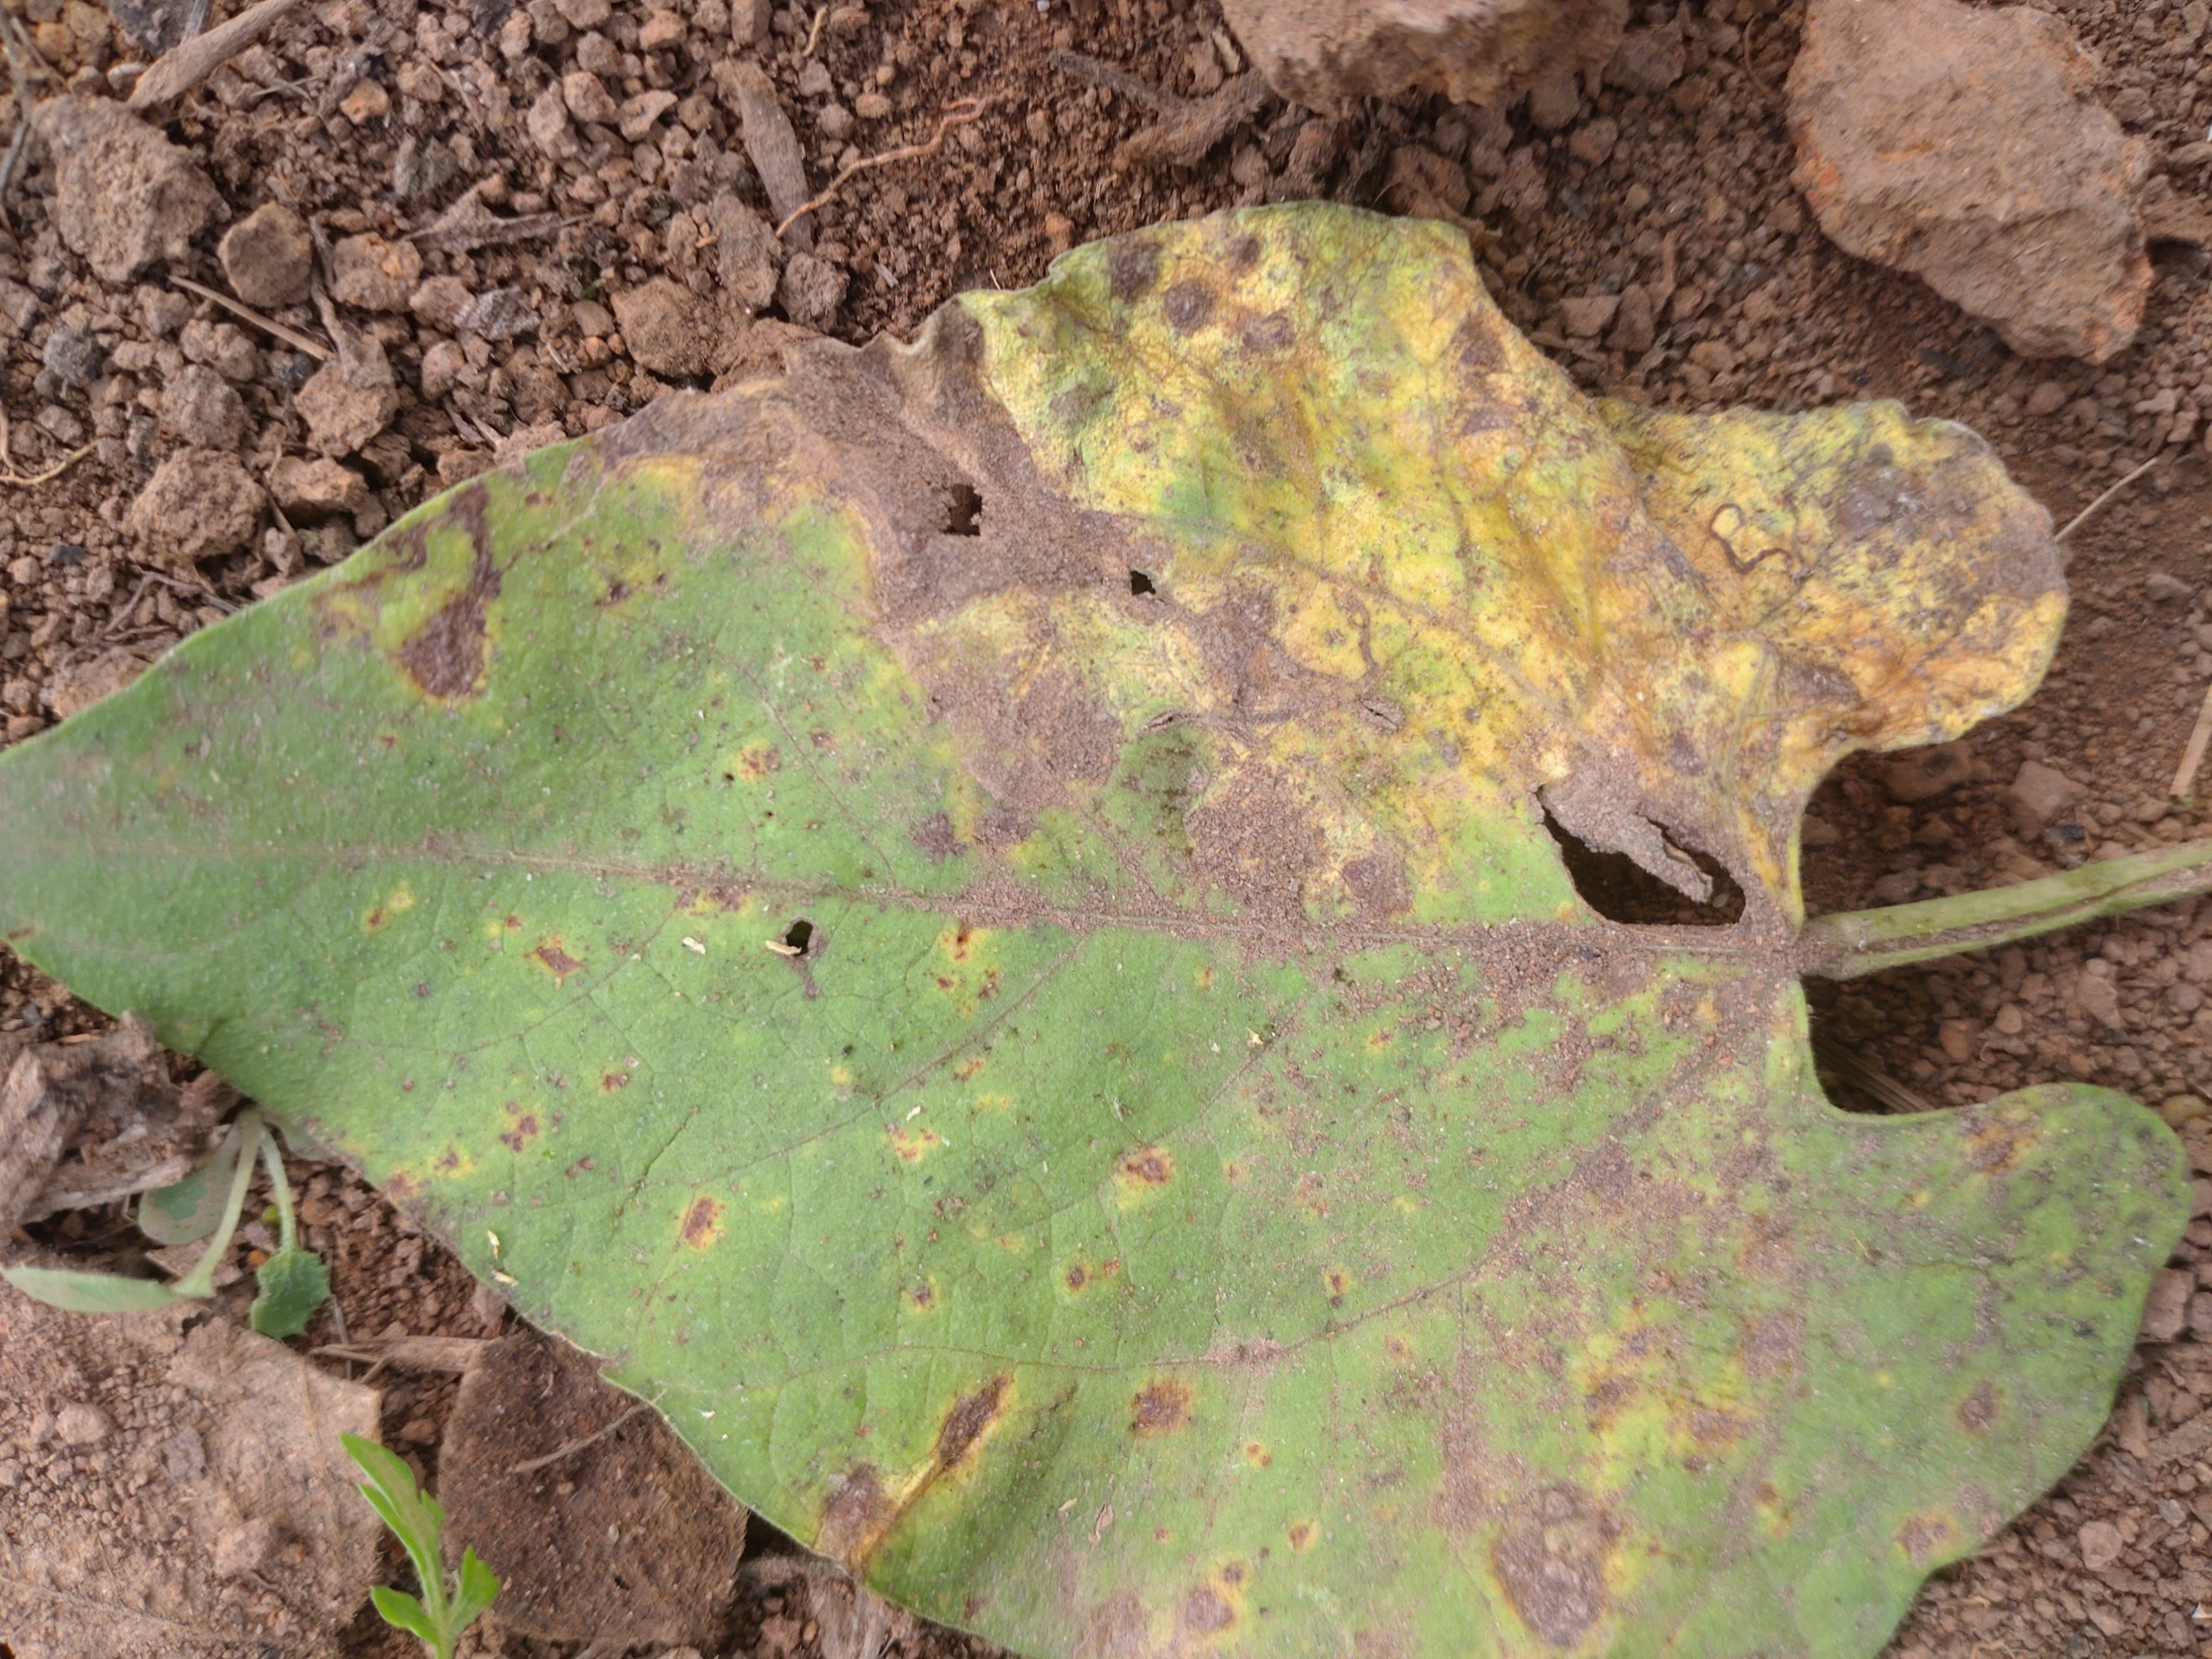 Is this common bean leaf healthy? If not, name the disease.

rust
